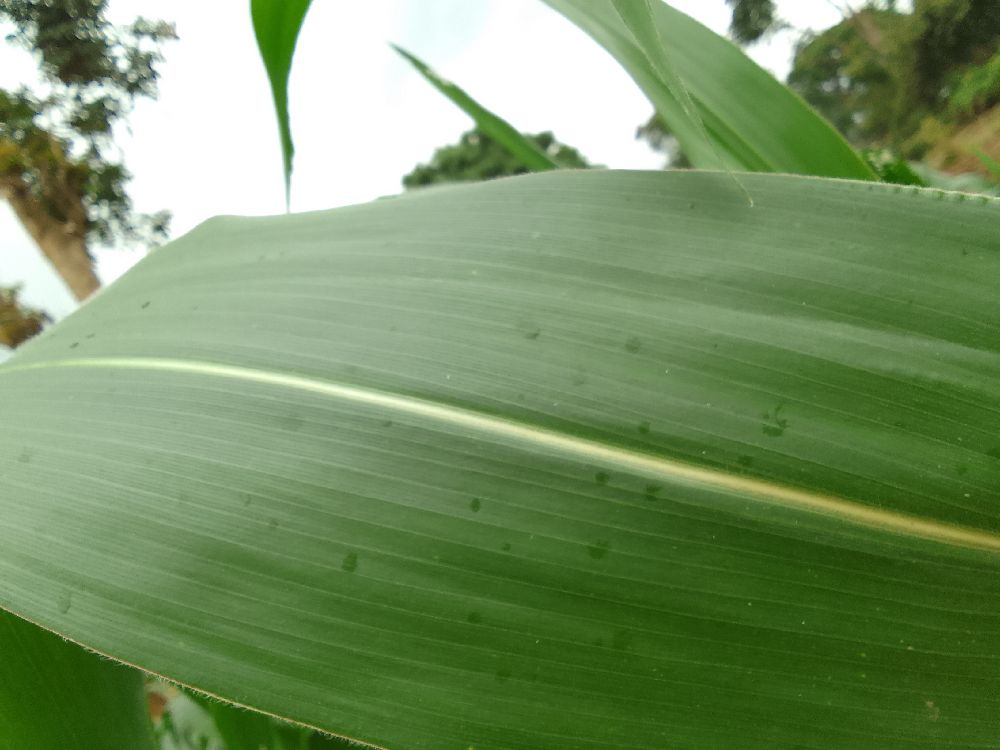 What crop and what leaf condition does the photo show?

maize, healthy
